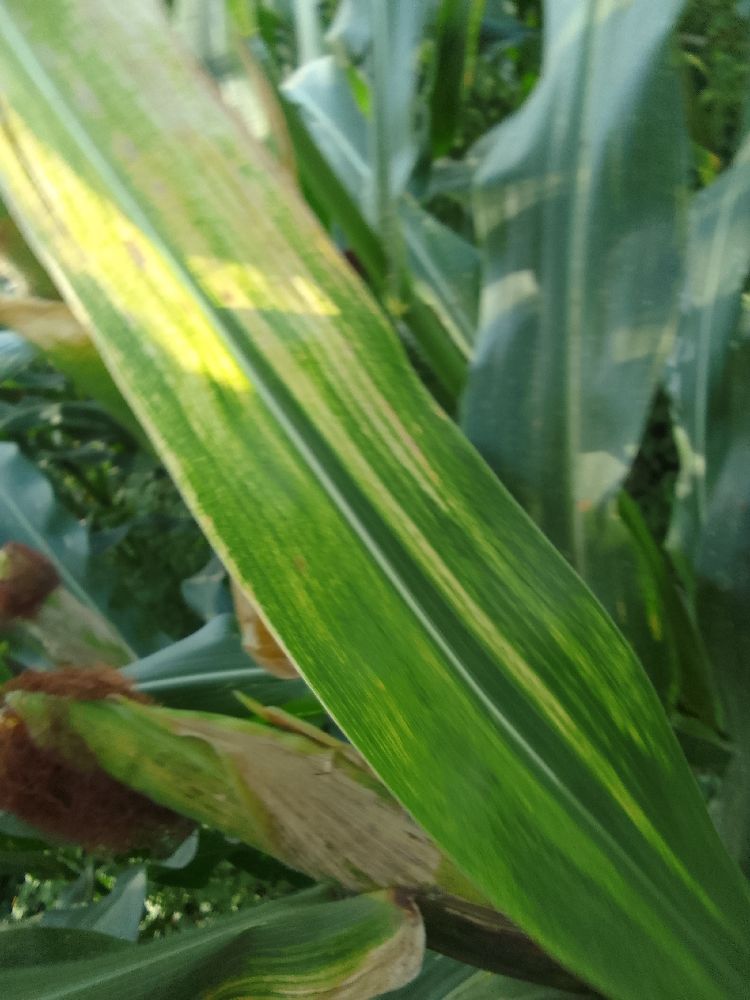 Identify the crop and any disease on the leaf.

maize, maize lethal necrosis
